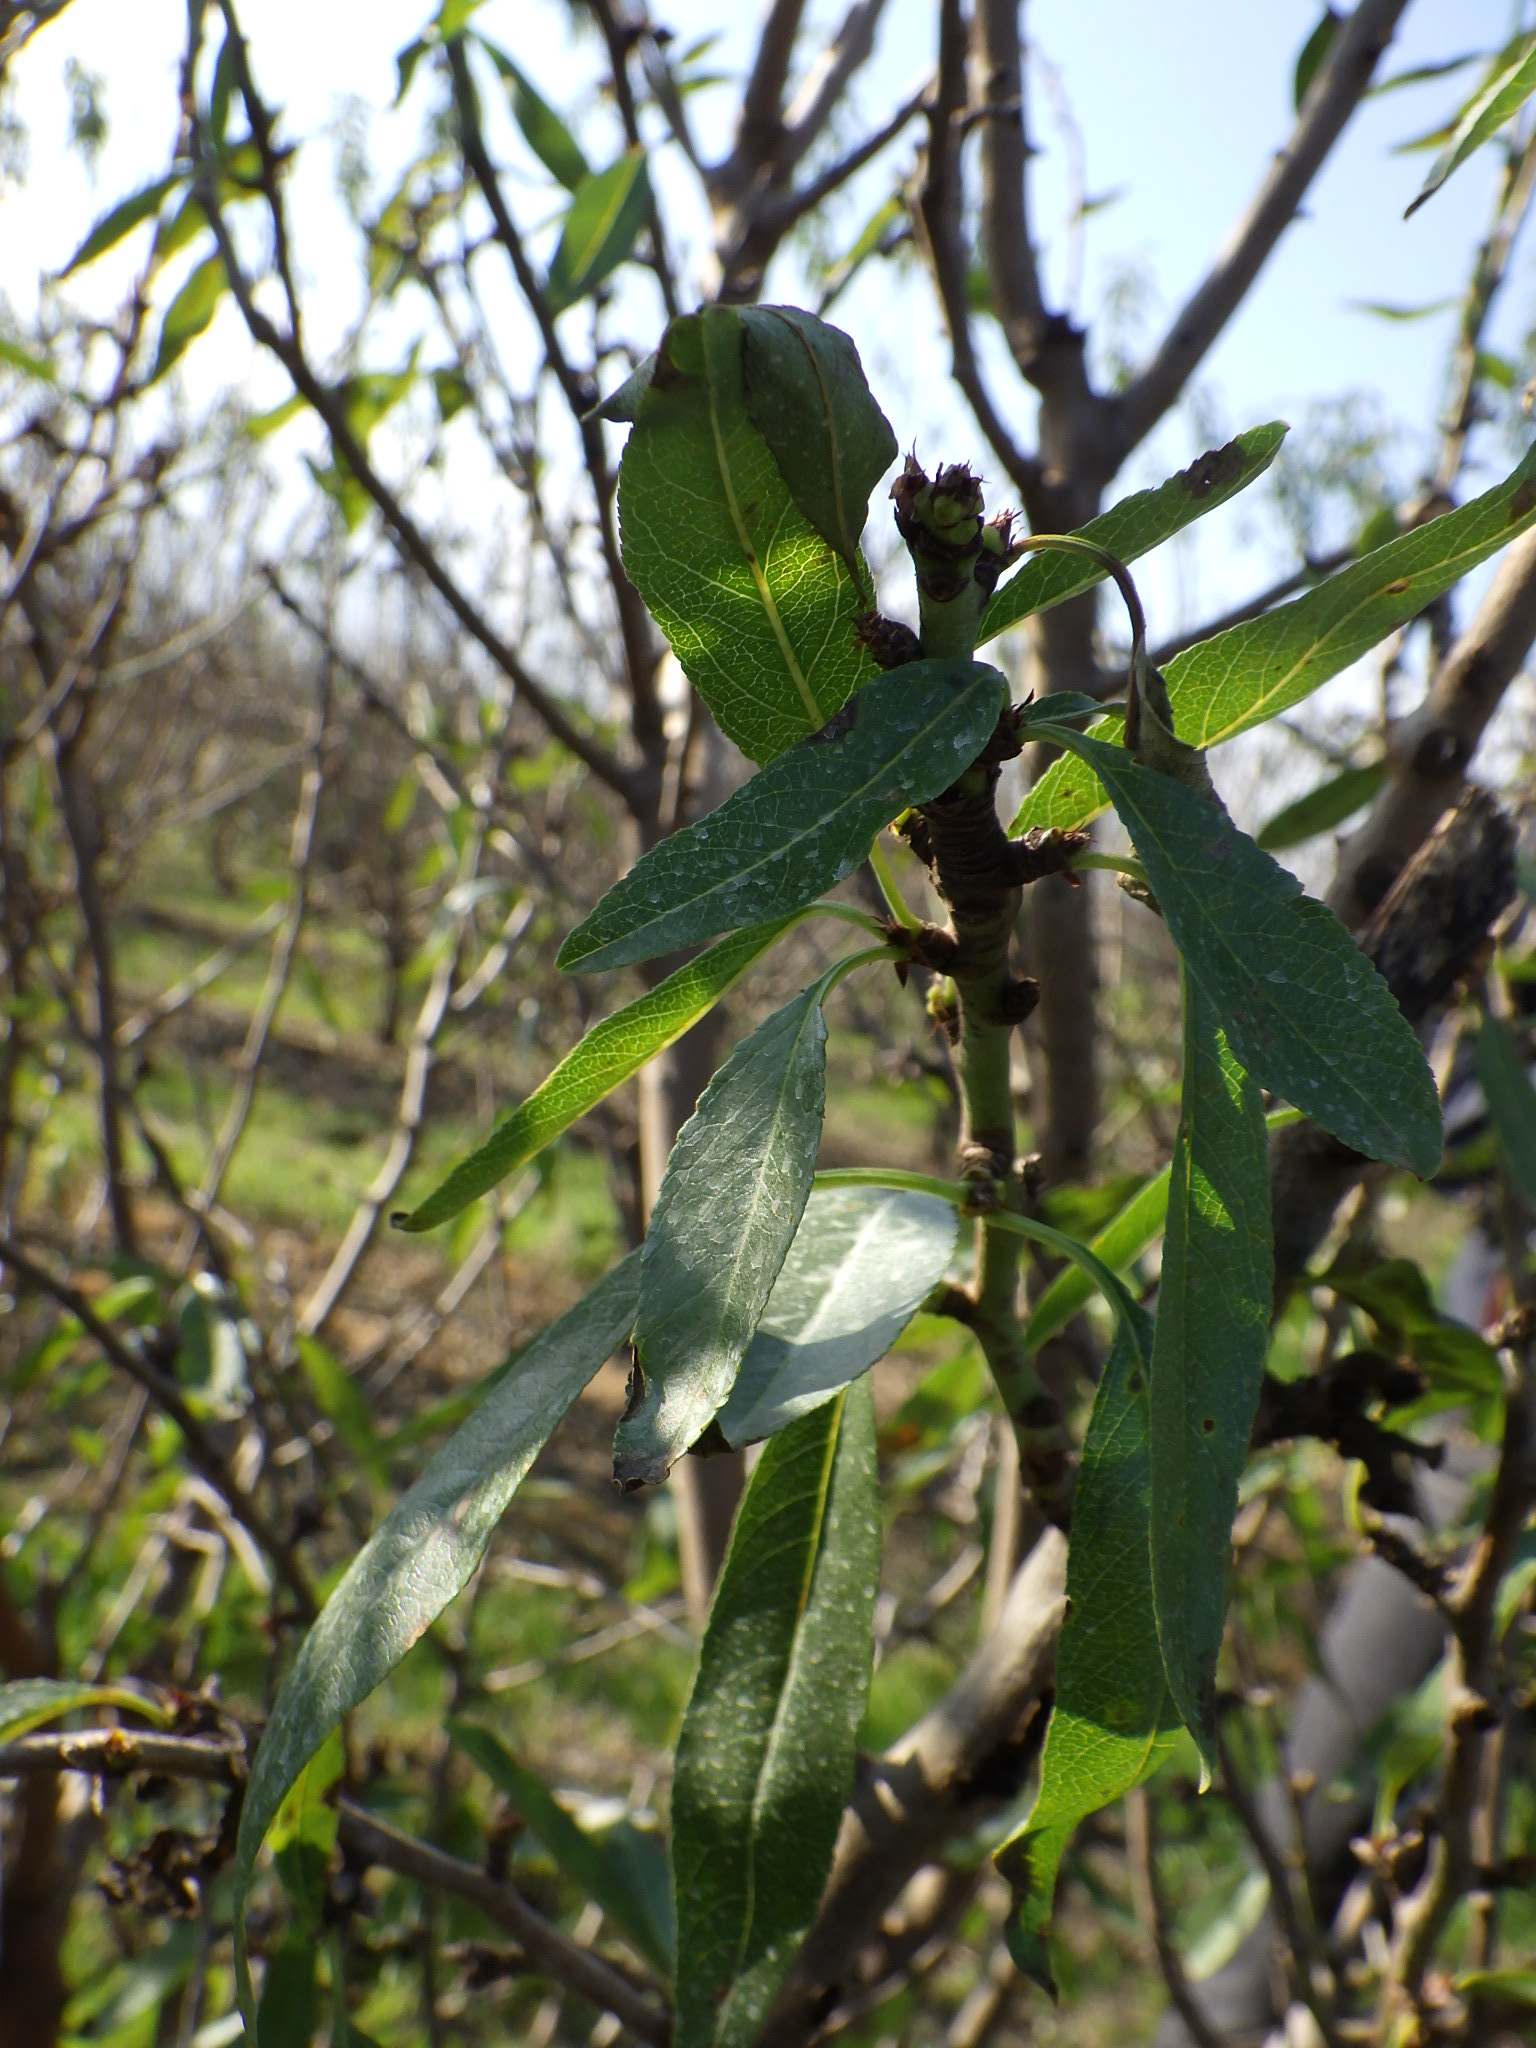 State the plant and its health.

almond, shot hole disease
